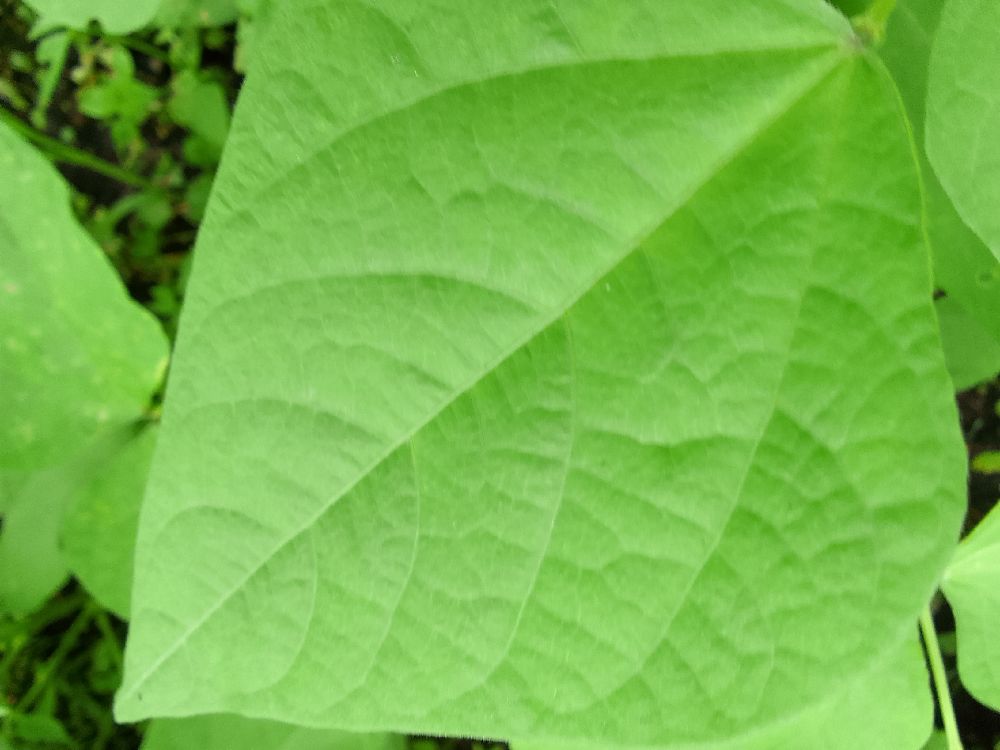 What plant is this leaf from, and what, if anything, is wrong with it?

common bean, healthy
